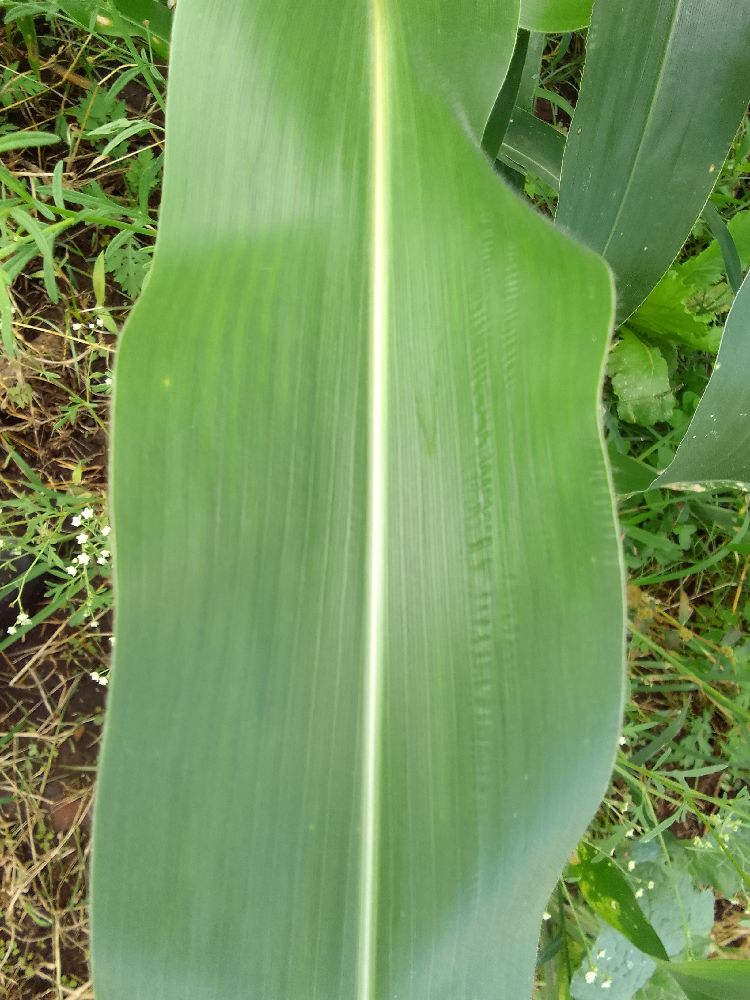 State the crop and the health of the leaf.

maize, healthy
